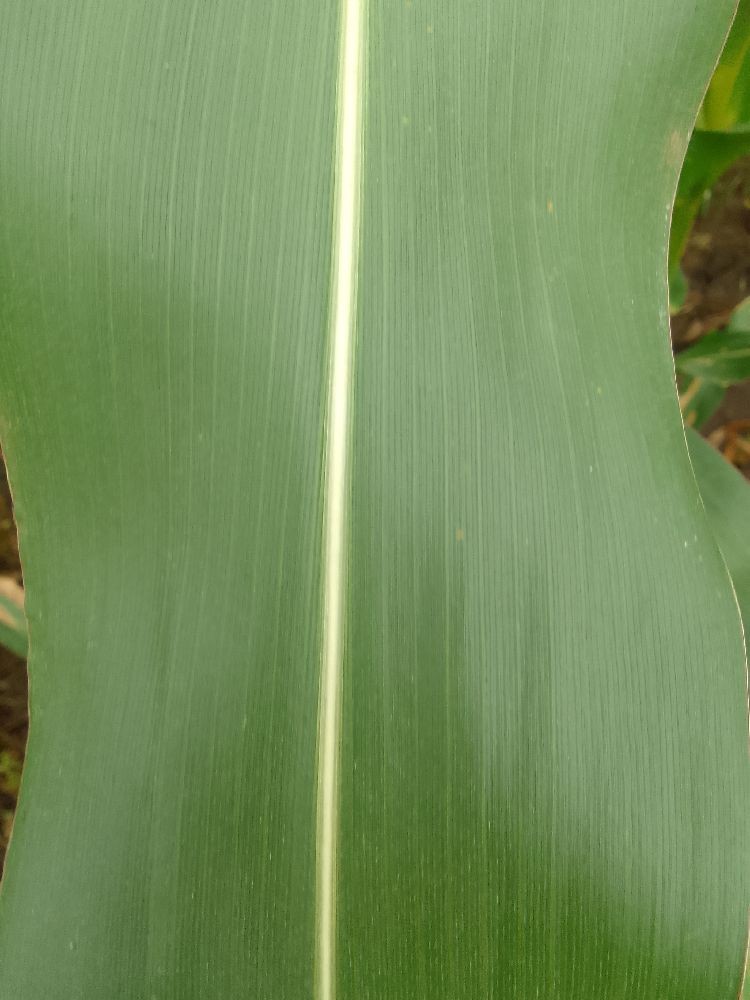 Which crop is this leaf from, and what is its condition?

maize, healthy
